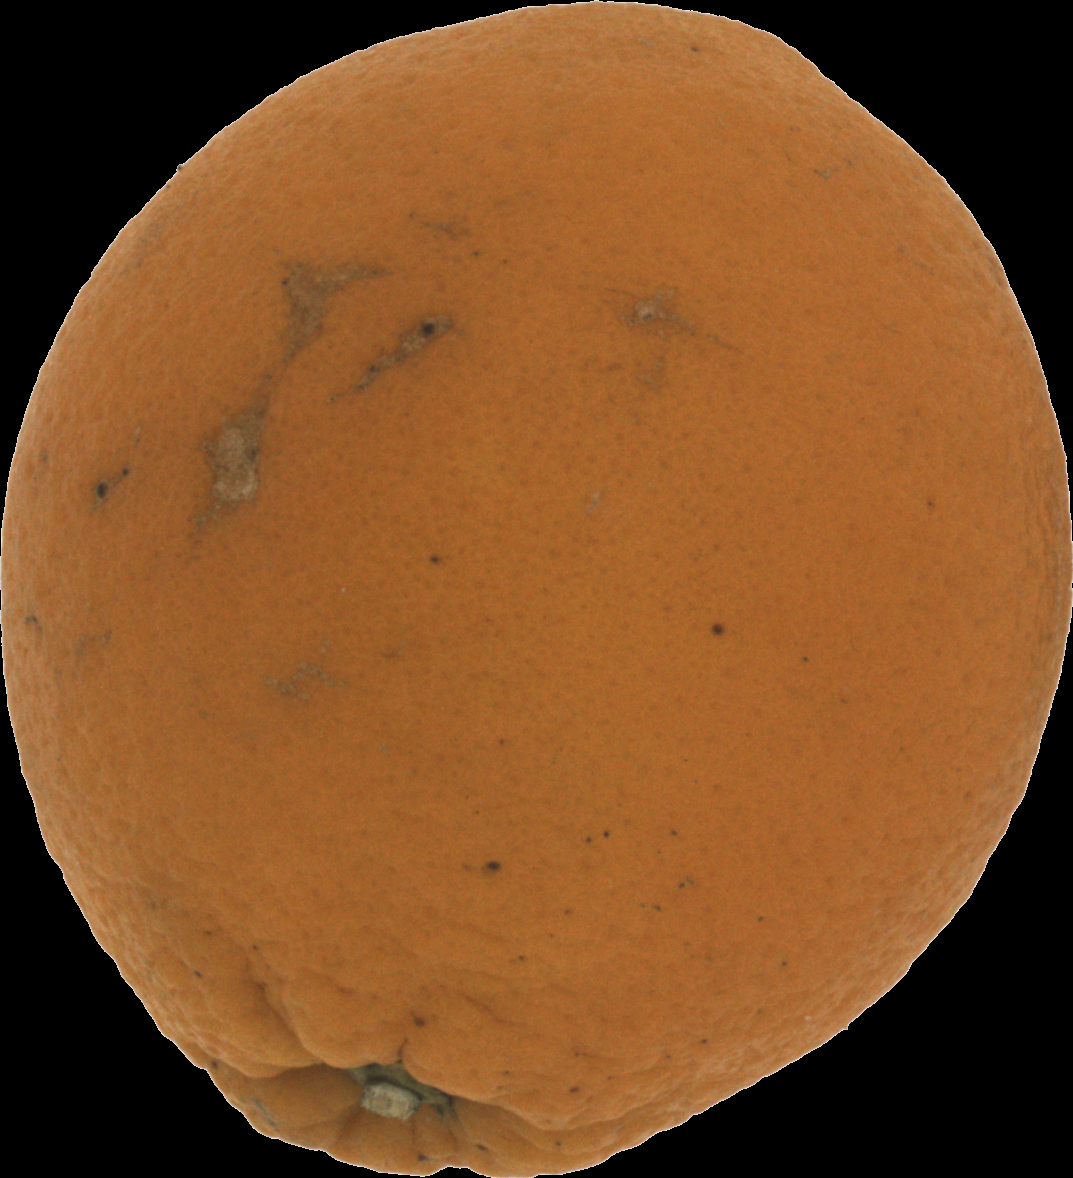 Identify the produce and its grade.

orange, bad
